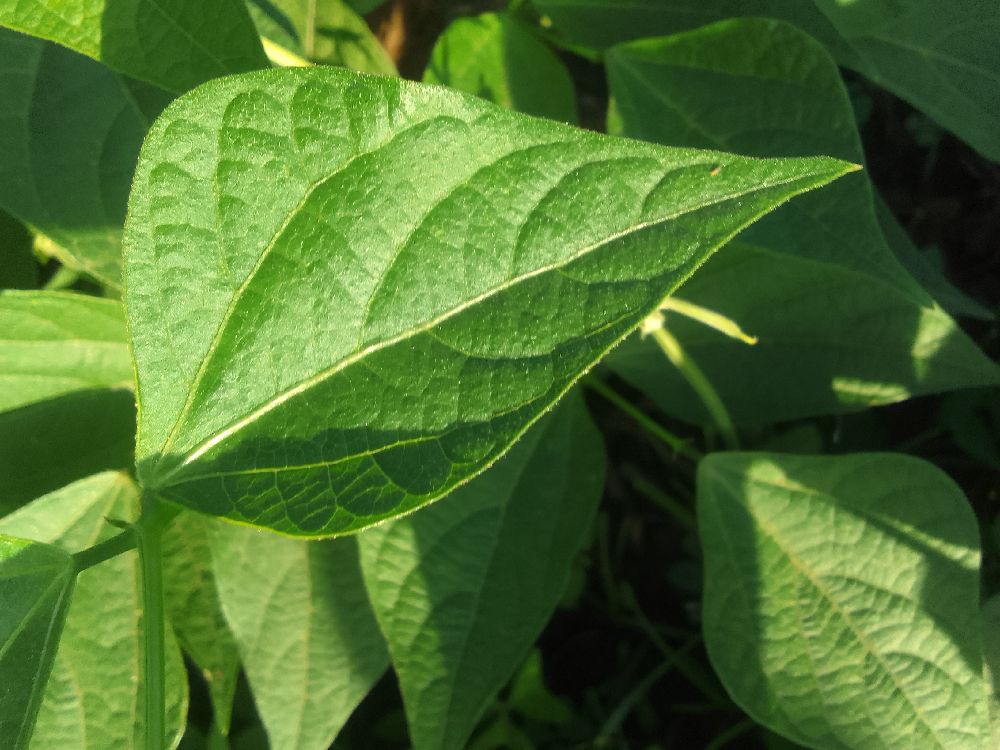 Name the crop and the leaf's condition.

common bean, healthy
